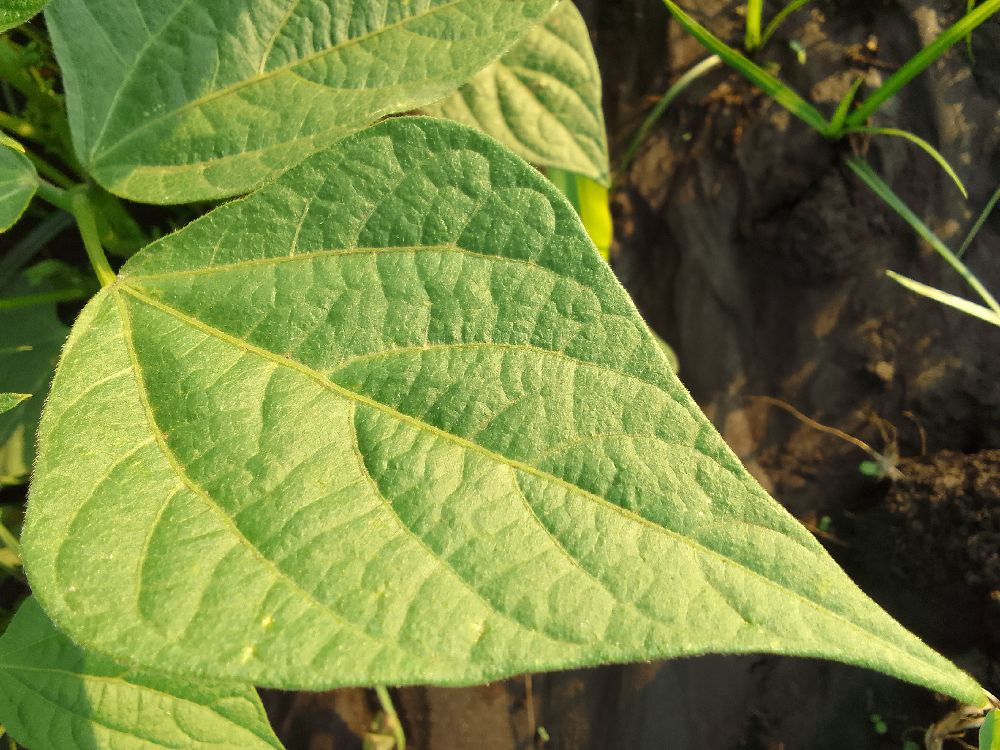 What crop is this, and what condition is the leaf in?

common bean, healthy
